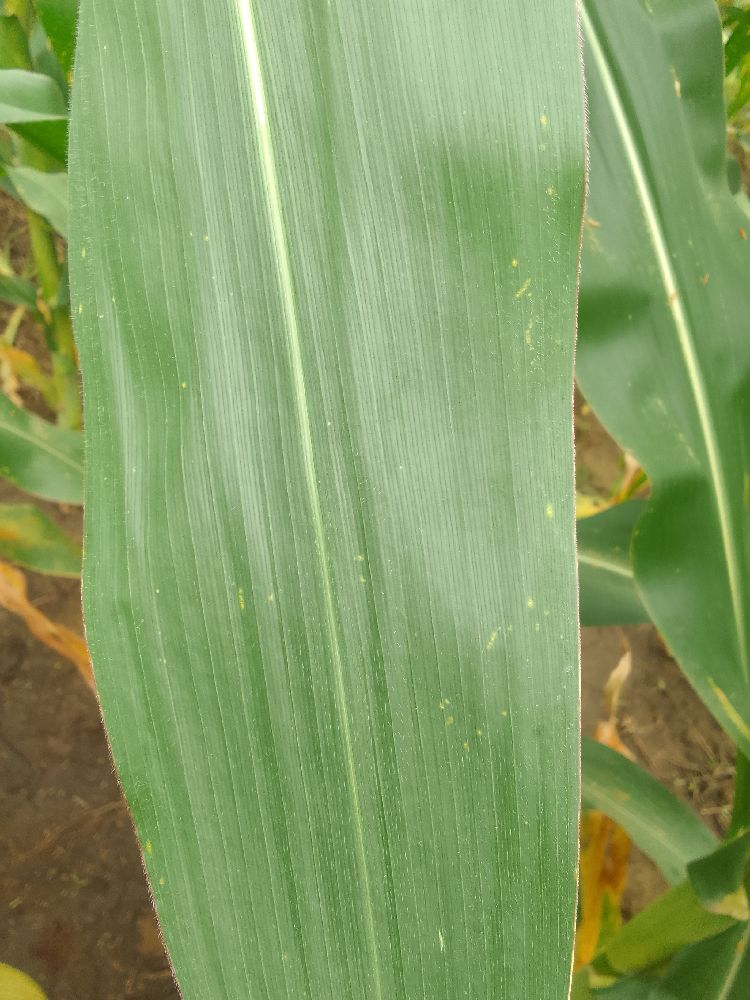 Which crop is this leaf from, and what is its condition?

maize, healthy
